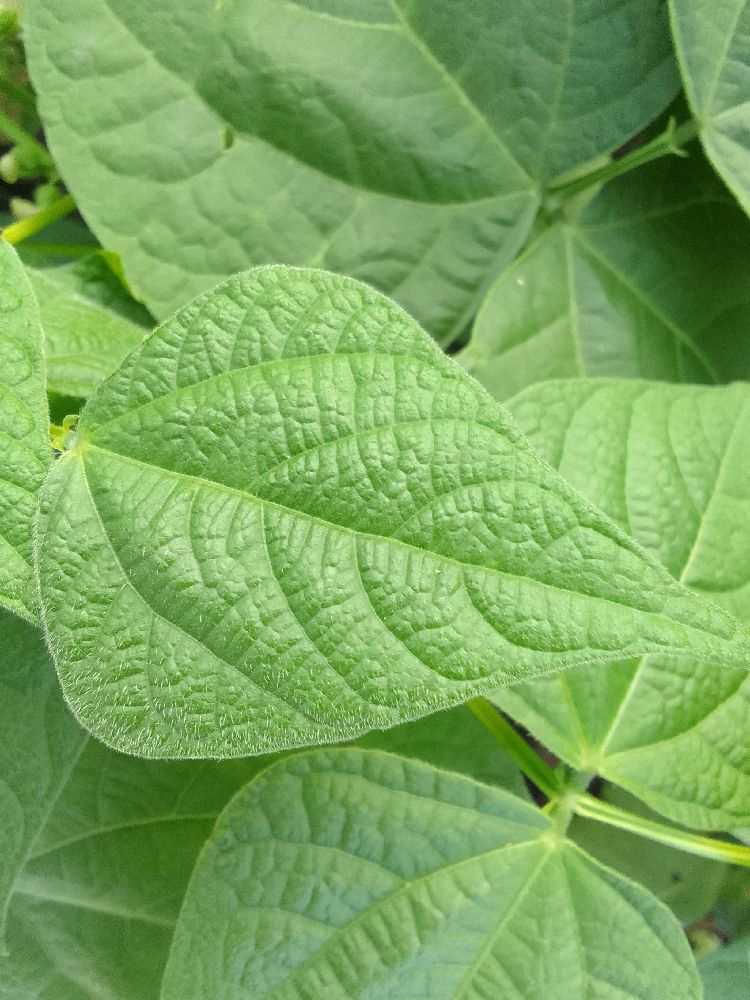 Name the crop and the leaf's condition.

common bean, healthy
